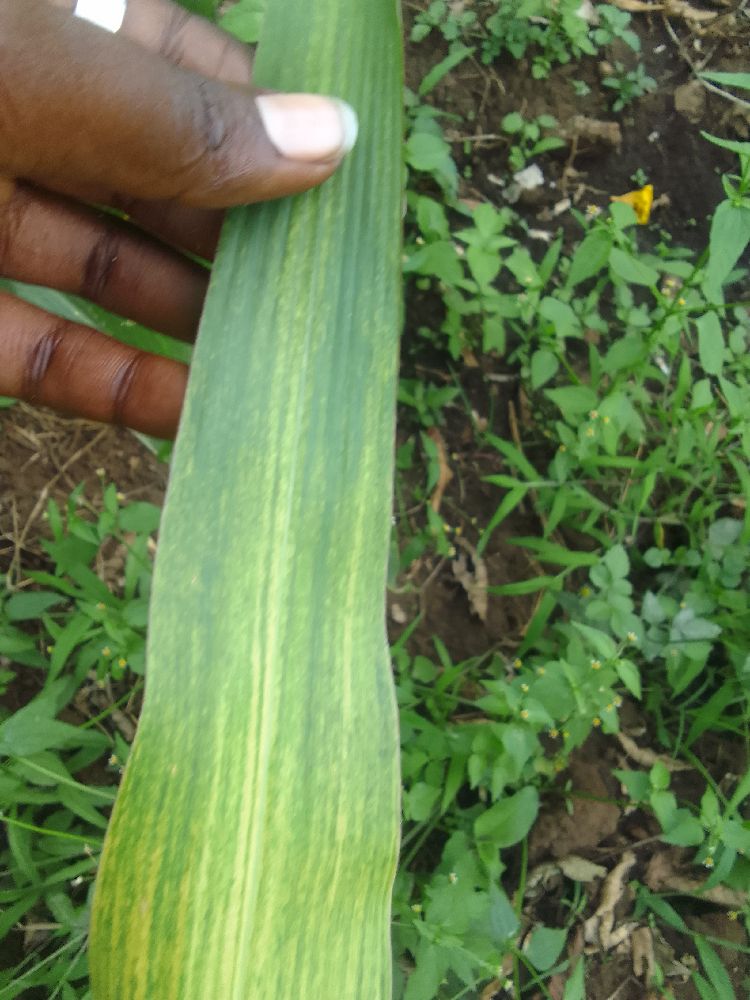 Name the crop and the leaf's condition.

maize, maize lethal necrosis
